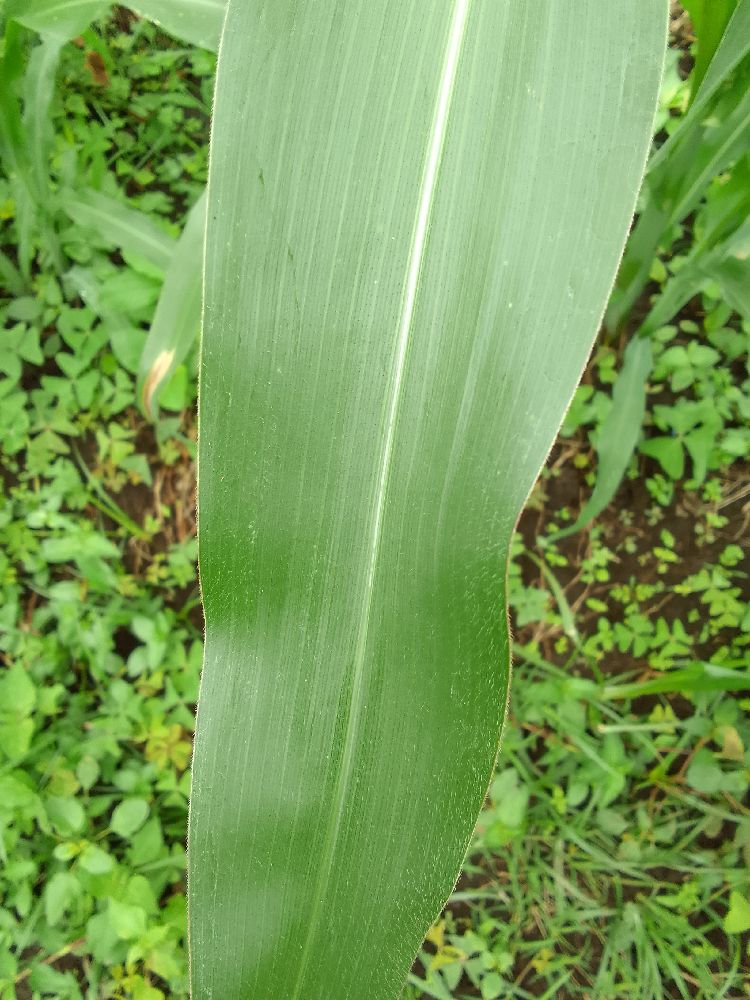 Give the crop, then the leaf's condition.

maize, healthy
